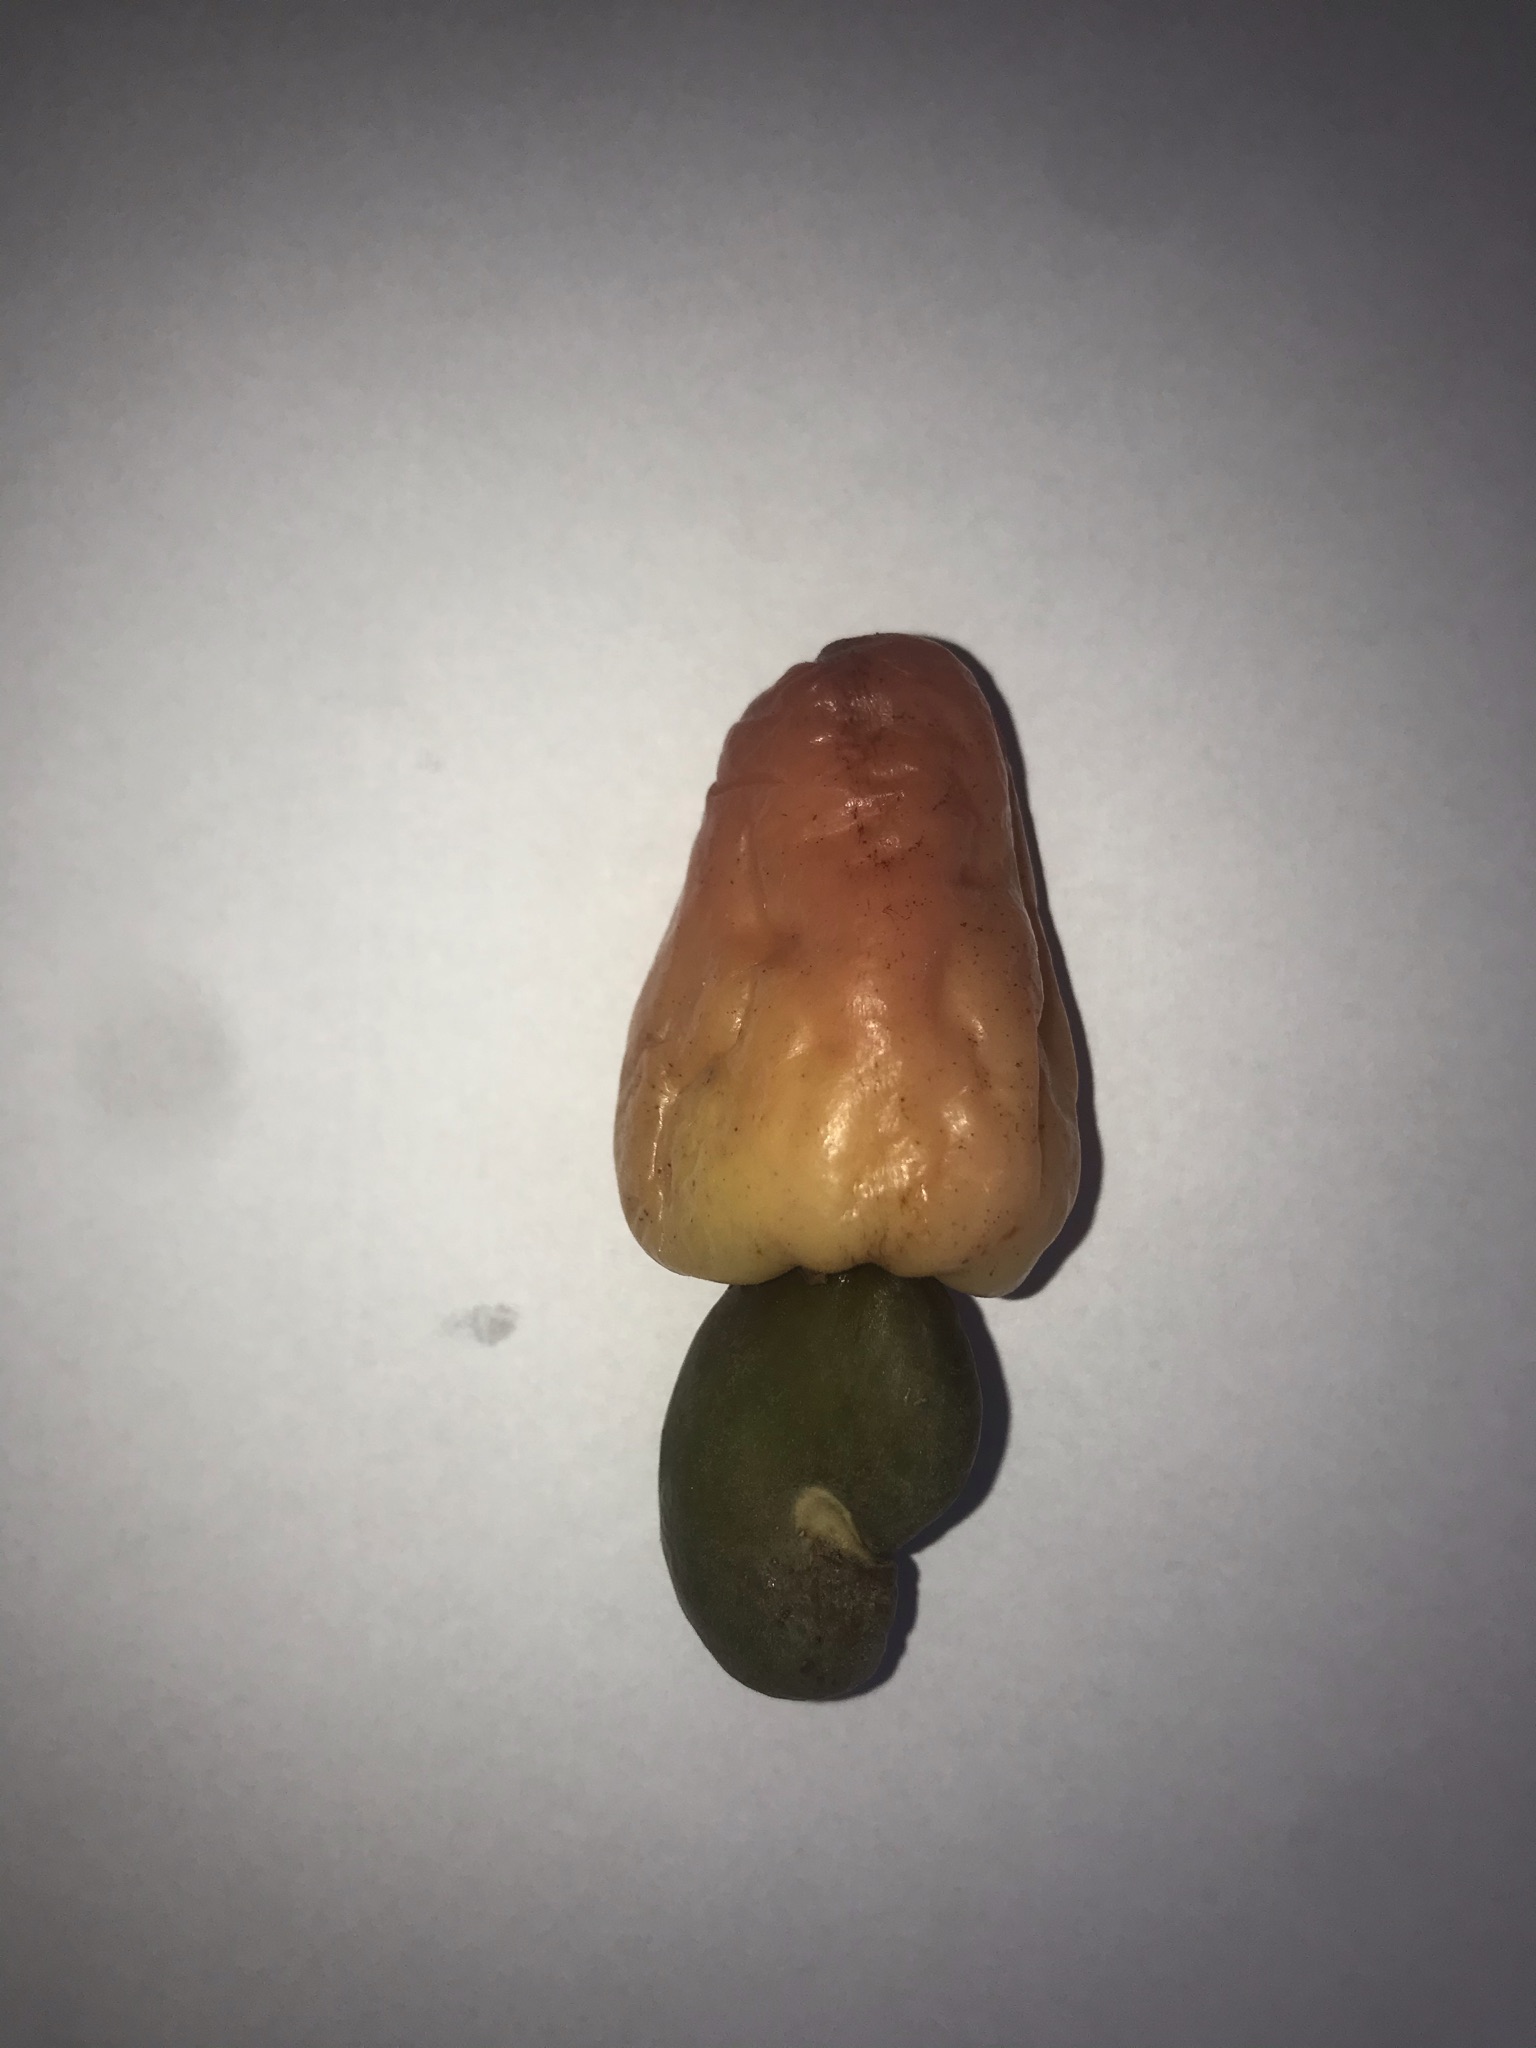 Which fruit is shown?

caju vermelho
